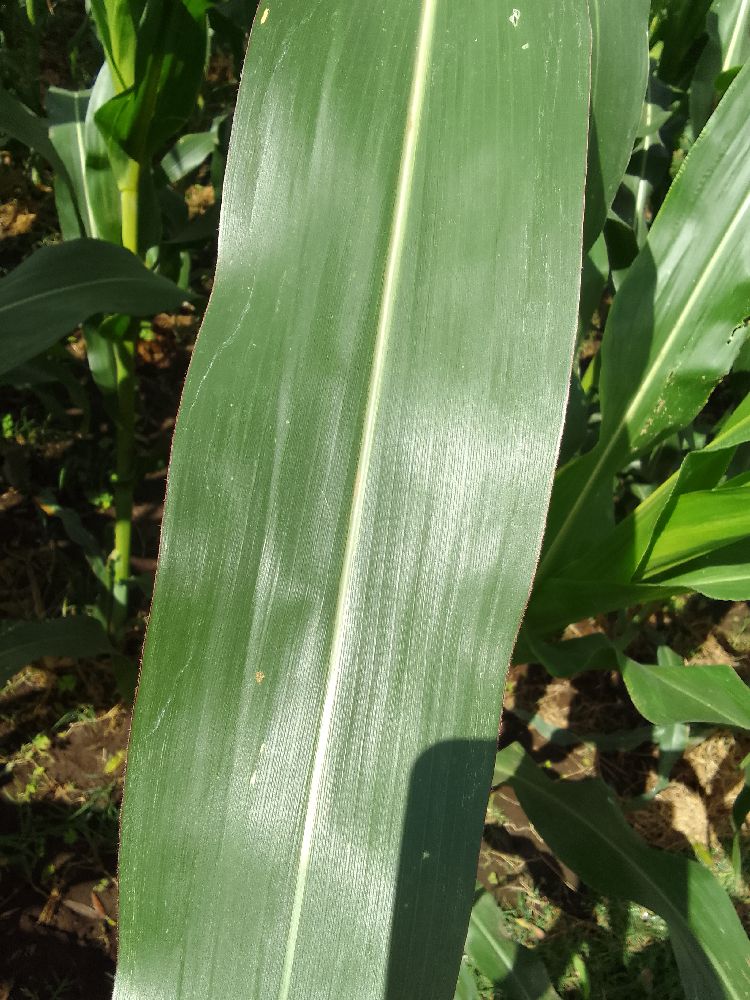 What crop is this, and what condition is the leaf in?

maize, healthy
